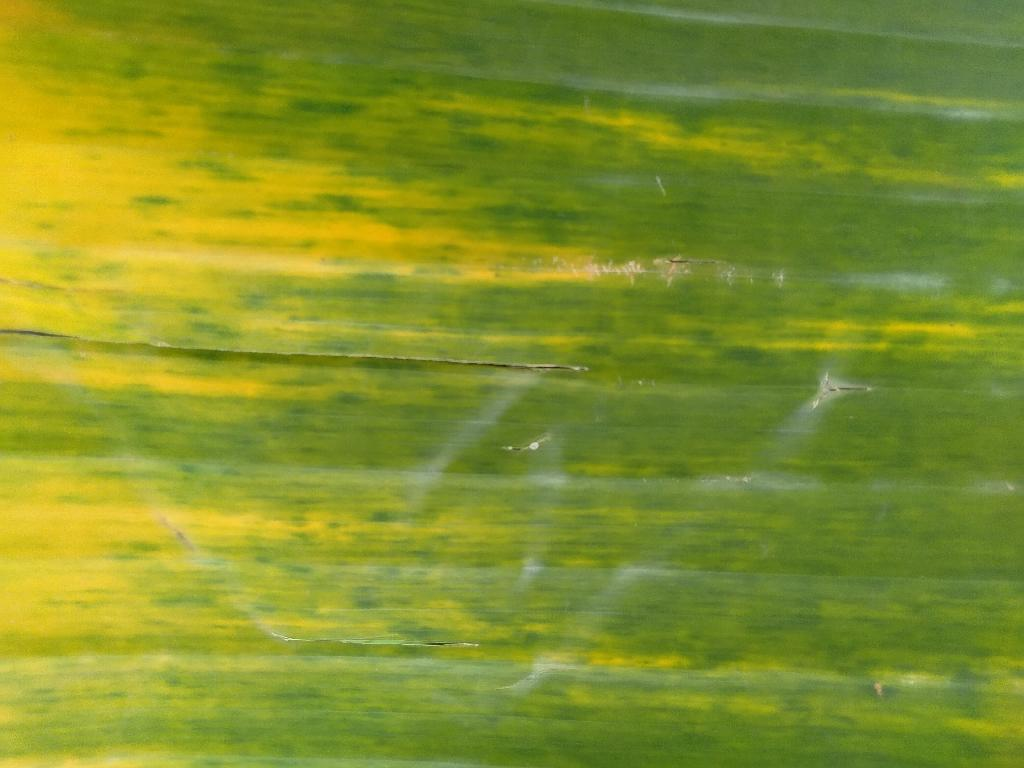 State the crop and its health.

banana, fusarium wilt race 1
